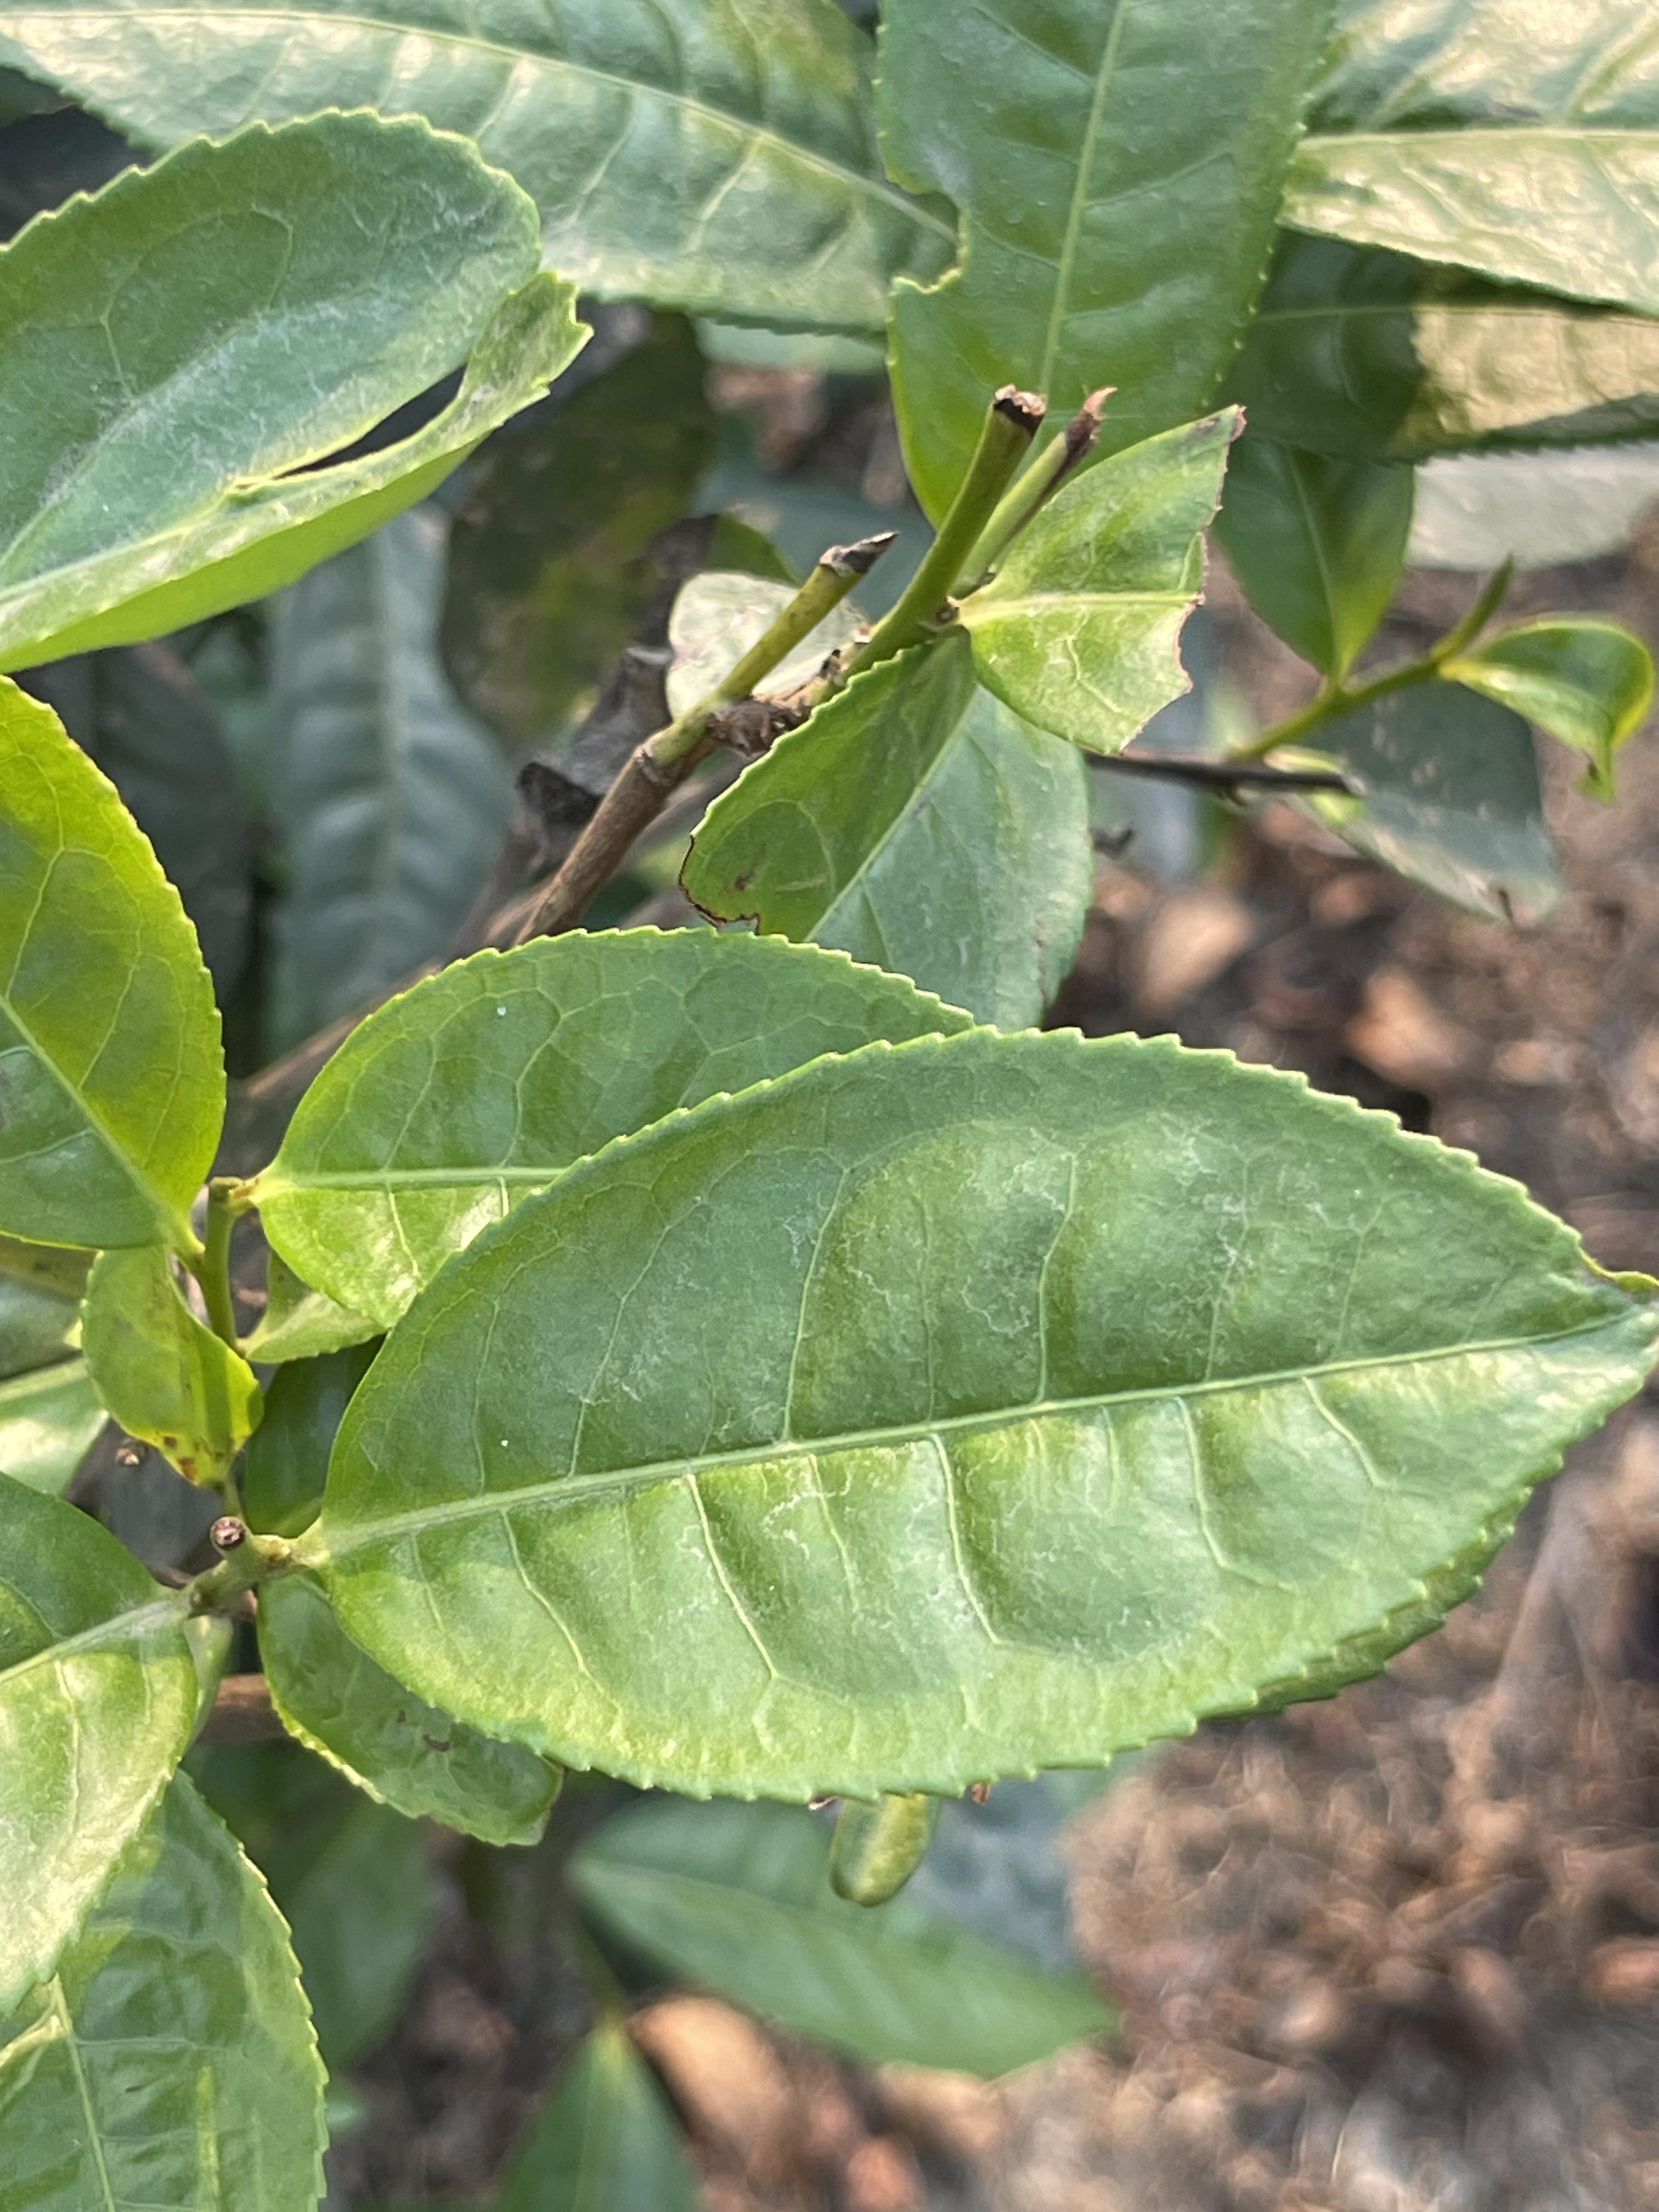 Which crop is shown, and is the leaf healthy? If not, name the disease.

tea, healthy leaf
